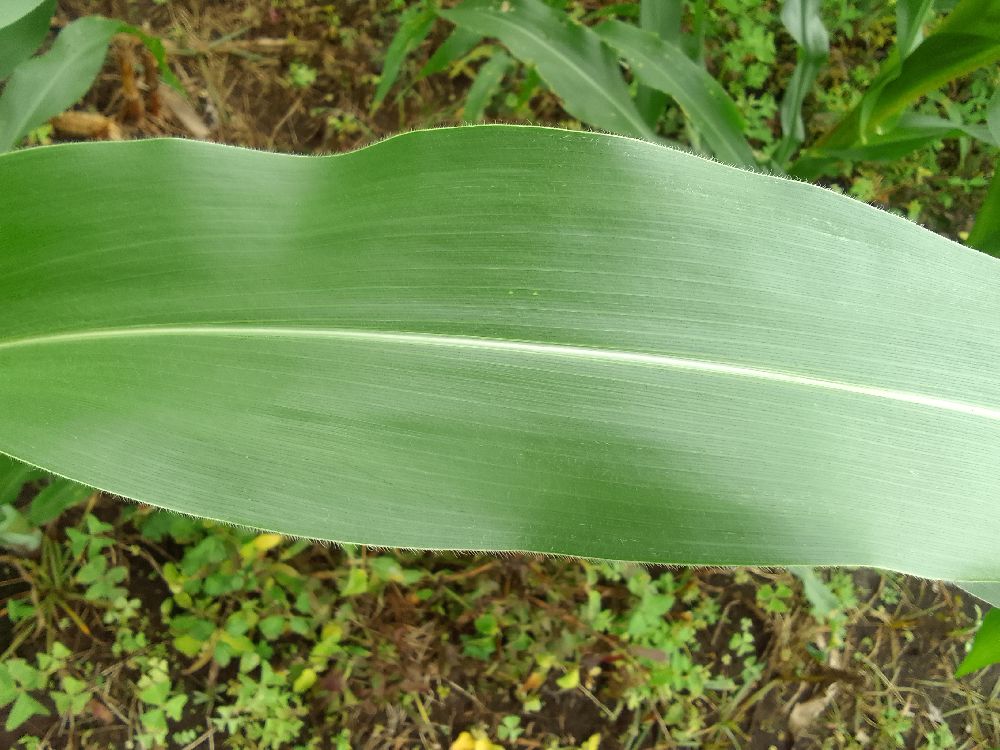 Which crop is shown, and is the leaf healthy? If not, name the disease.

maize, healthy
